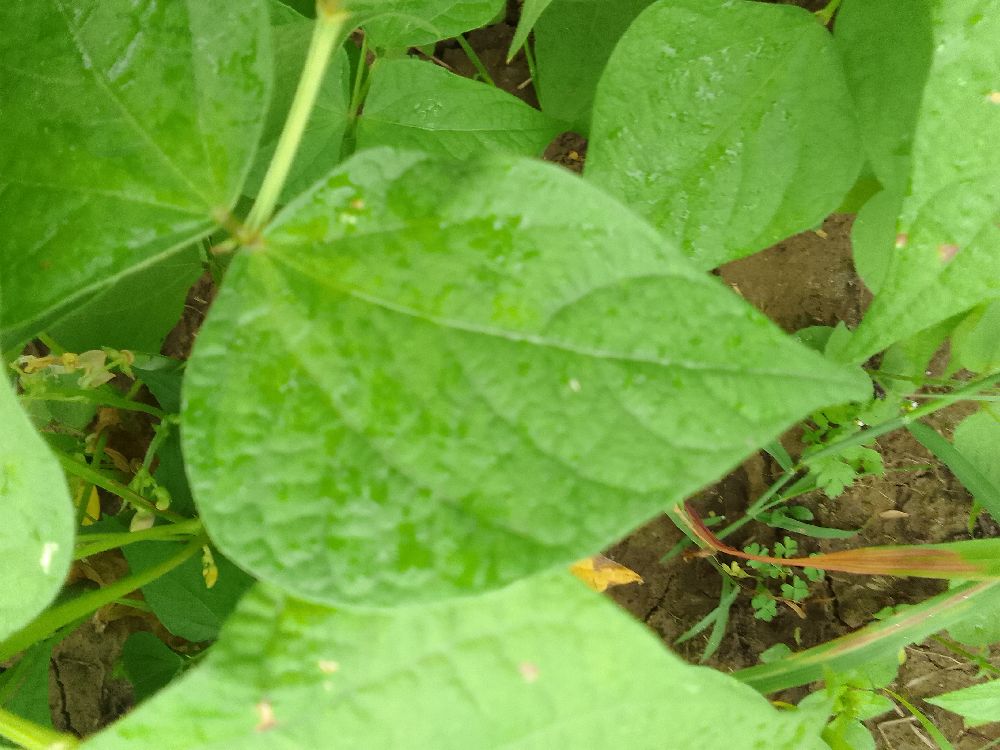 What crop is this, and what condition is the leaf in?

common bean, healthy
